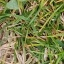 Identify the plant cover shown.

grass
